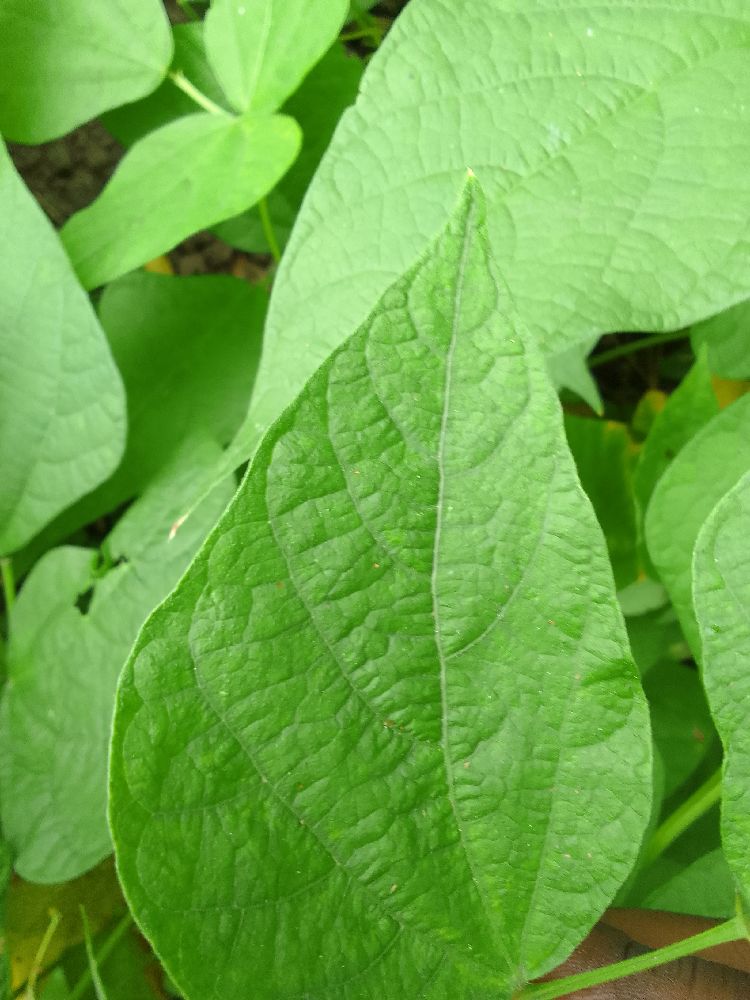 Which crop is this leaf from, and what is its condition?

common bean, healthy
